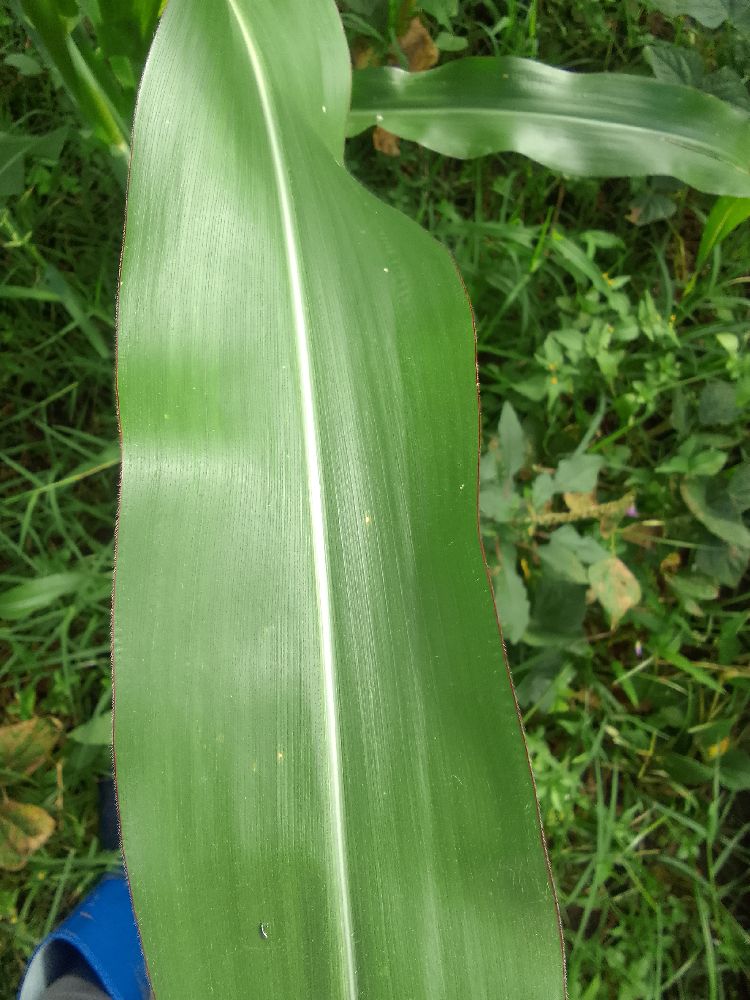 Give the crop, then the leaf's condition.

maize, healthy
